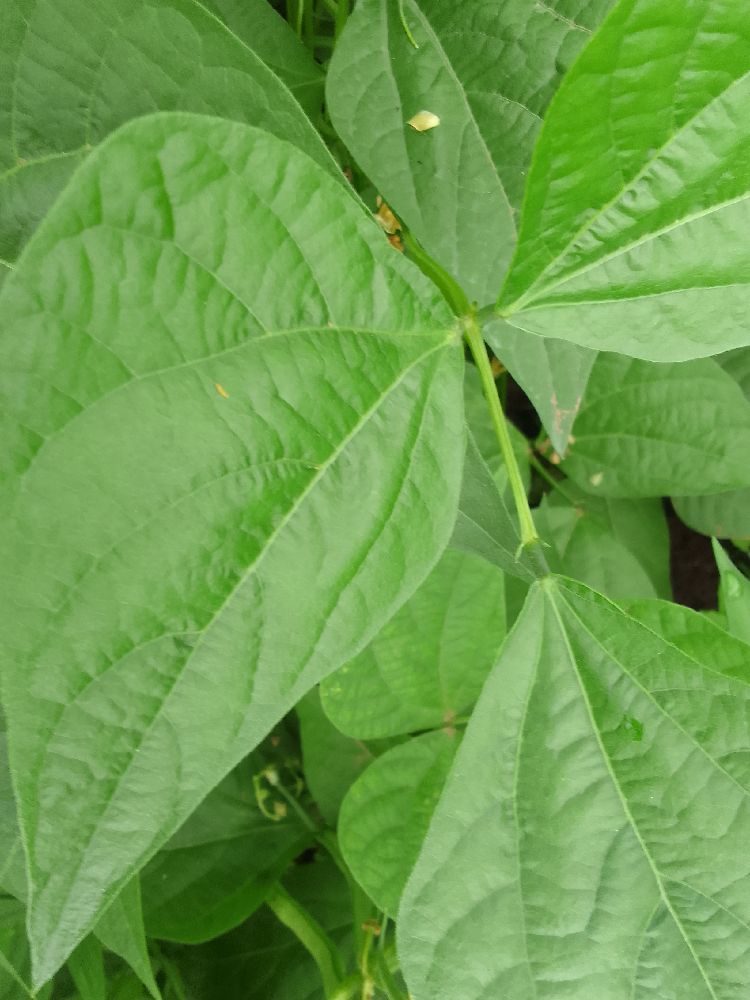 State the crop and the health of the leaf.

common bean, healthy
